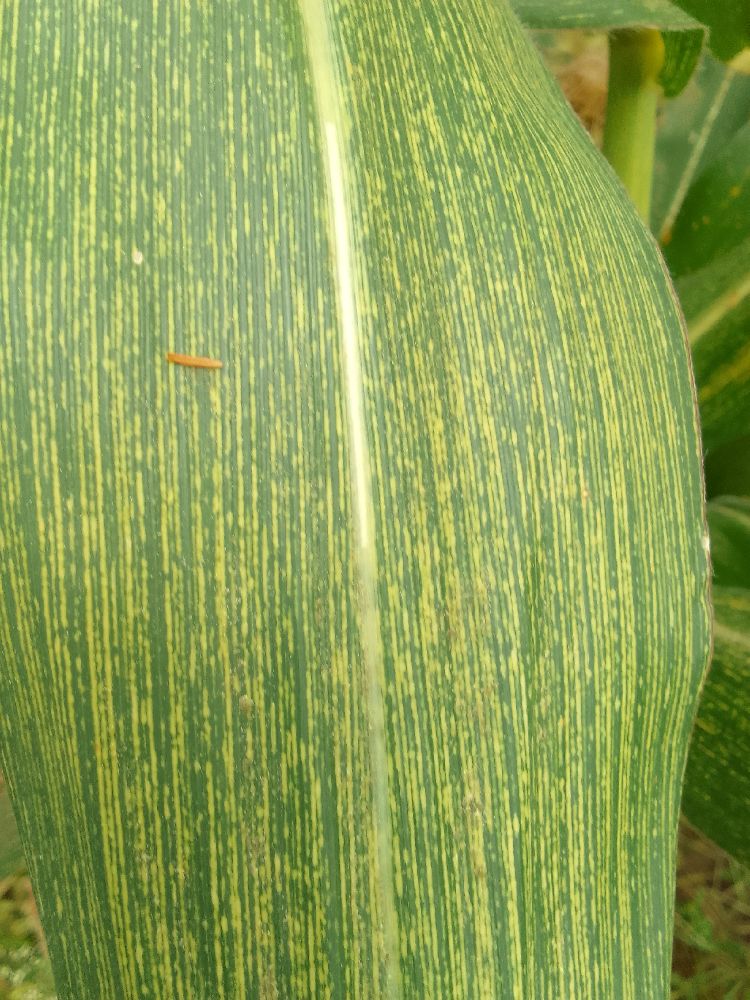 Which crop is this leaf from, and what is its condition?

maize, maize streak virus
